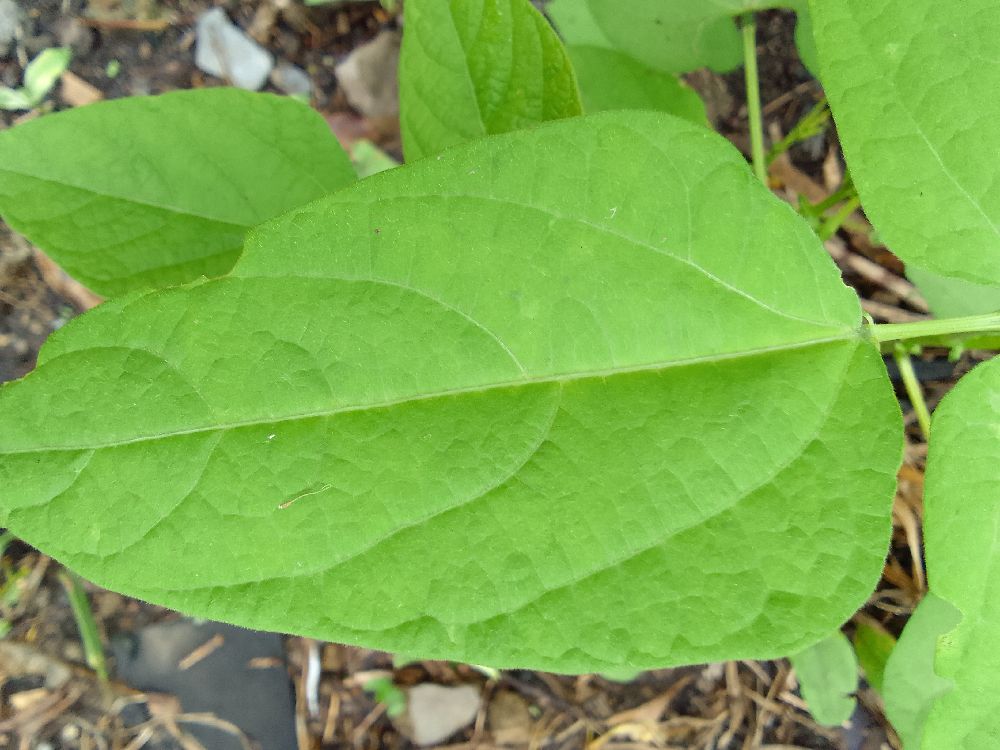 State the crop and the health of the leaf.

common bean, healthy
